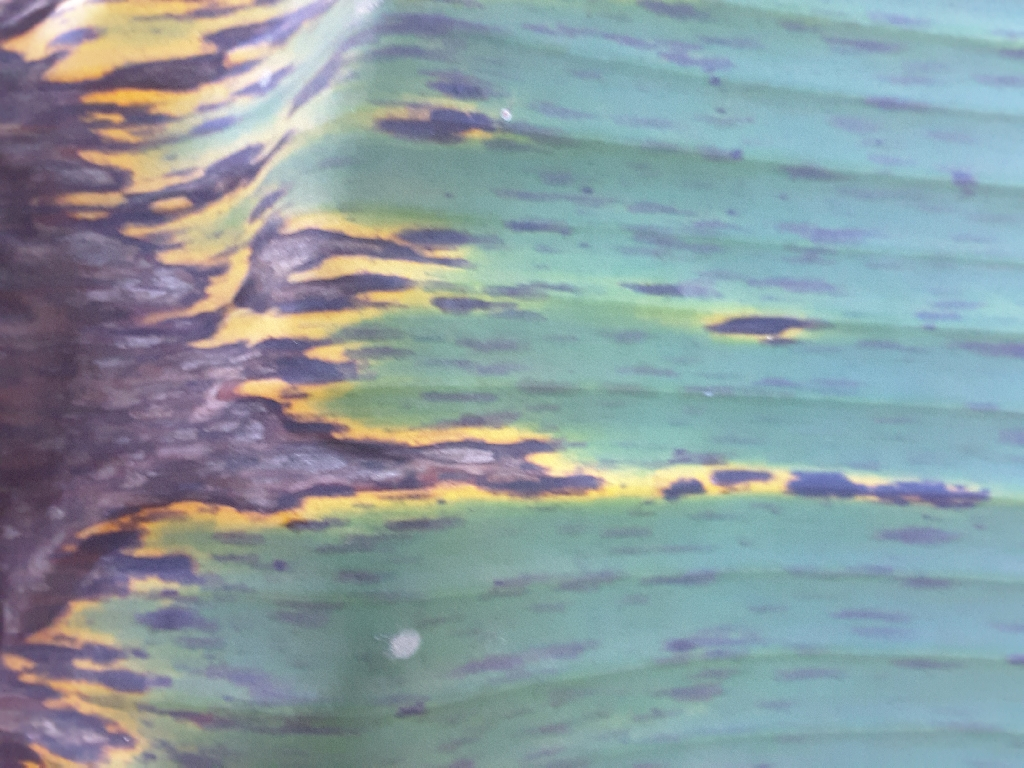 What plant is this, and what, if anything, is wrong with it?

banana, black sigatoka
